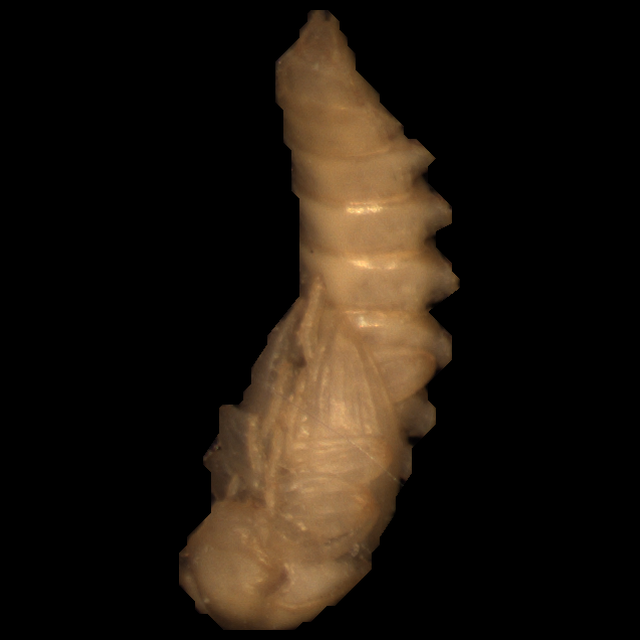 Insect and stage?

mealworm pupa
